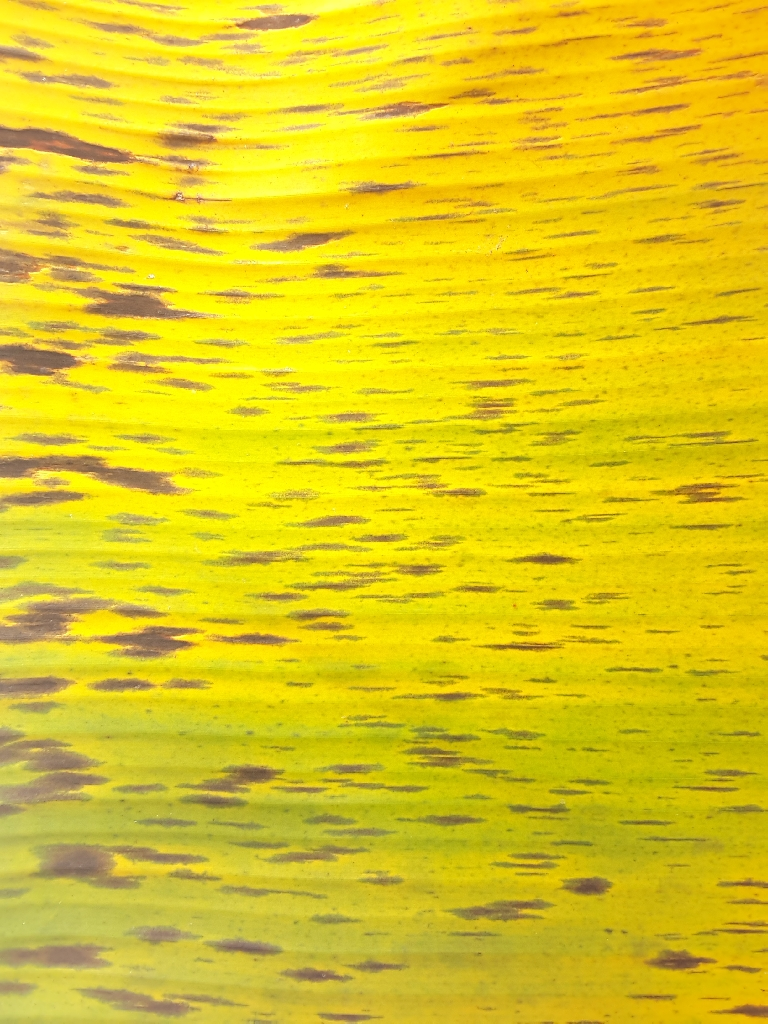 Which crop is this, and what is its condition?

banana, black sigatoka
